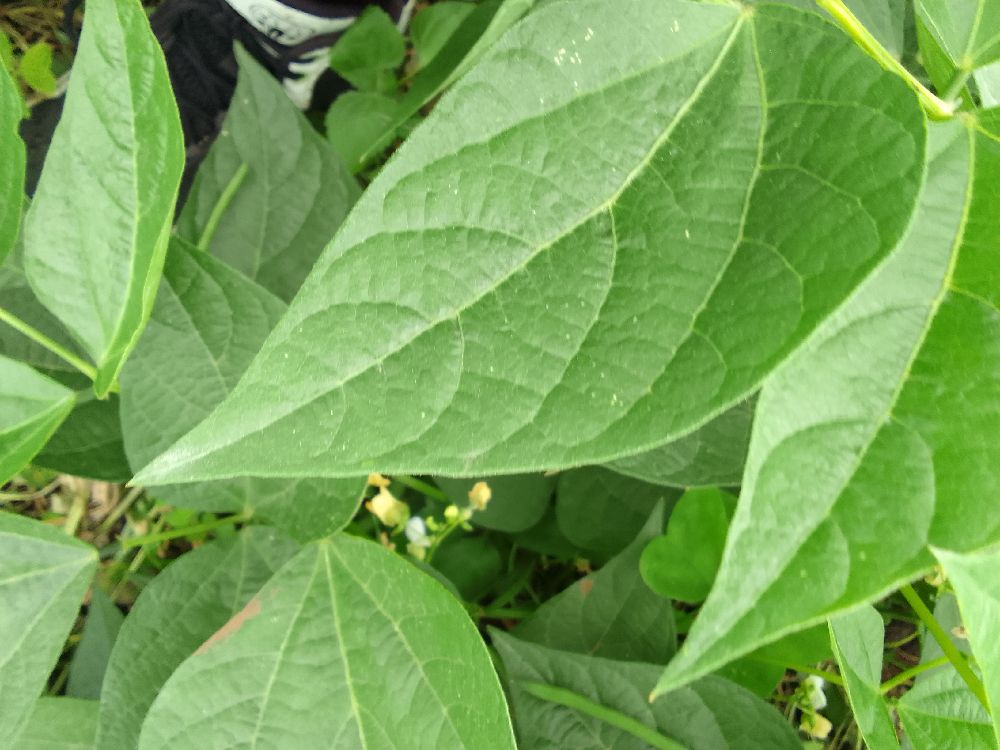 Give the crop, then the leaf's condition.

common bean, healthy
